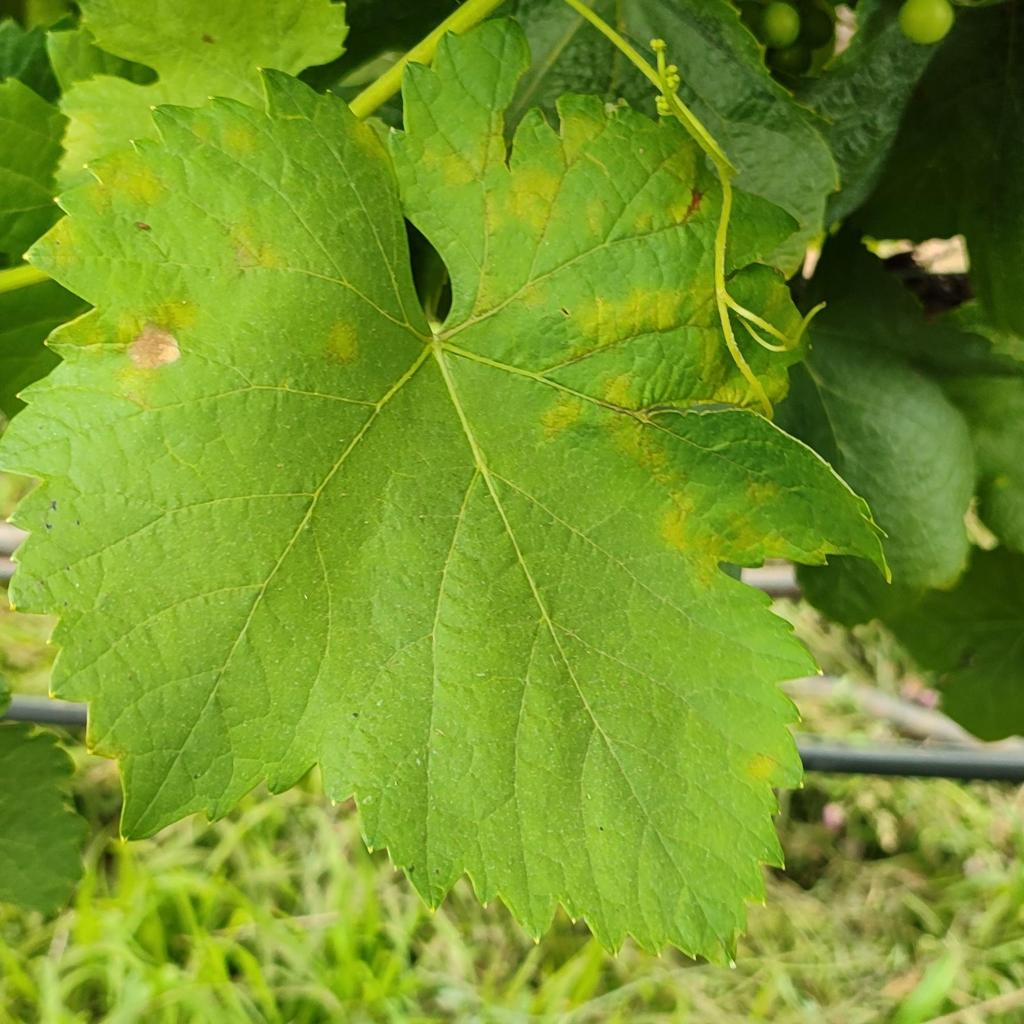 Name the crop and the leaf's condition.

grapevine, downy mildew
